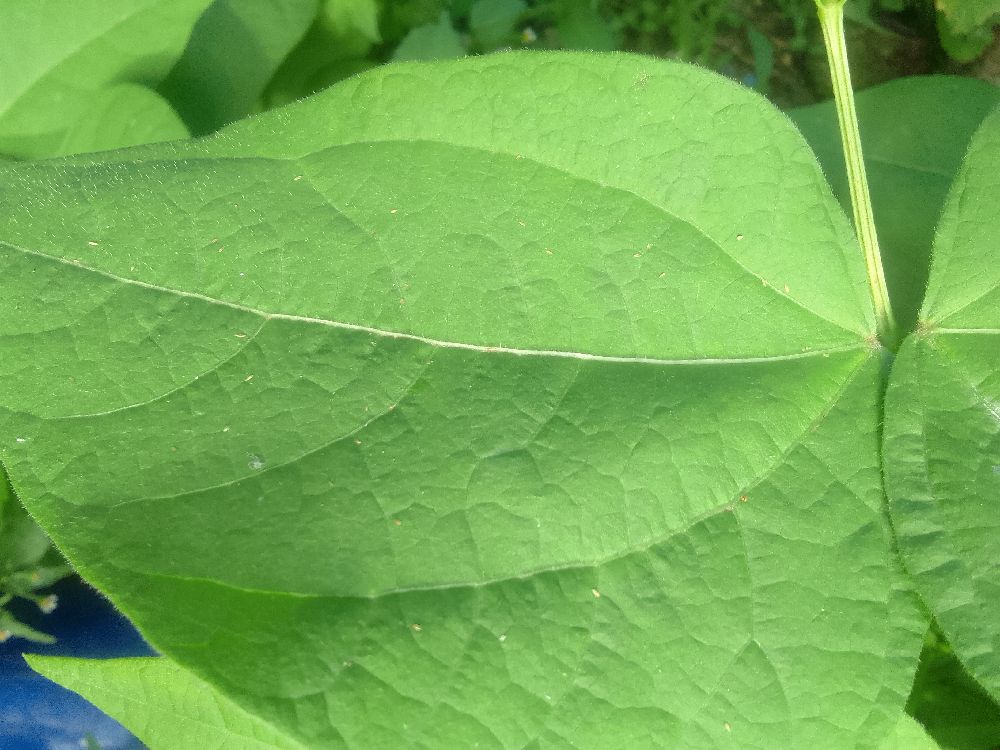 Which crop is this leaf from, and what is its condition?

common bean, healthy
